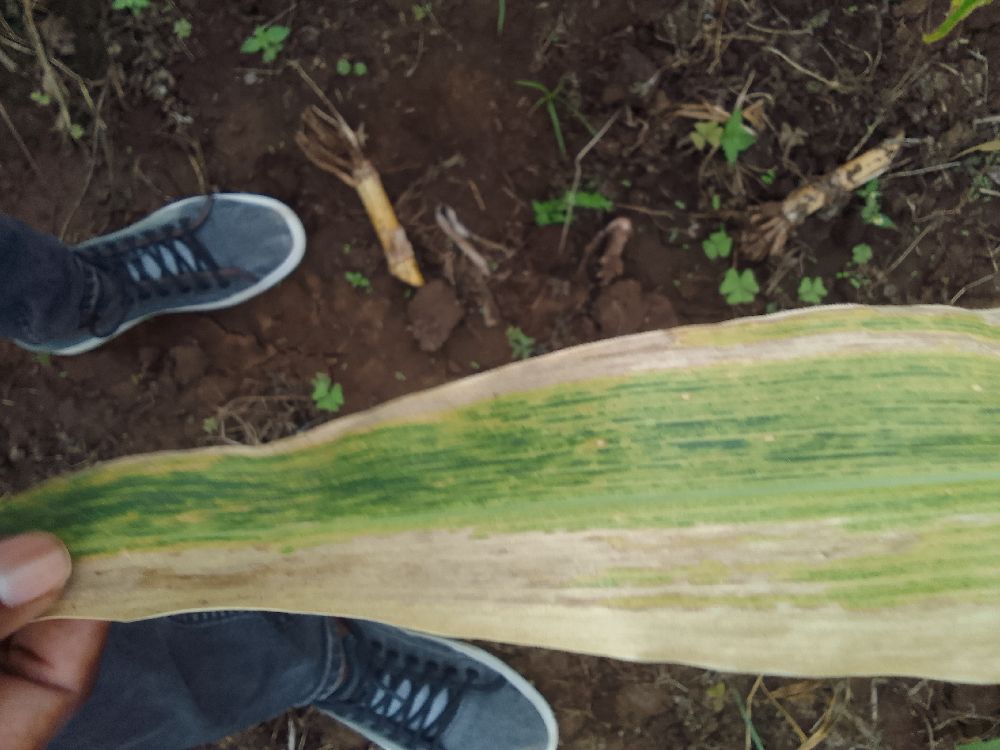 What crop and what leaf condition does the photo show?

maize, maize lethal necrosis
